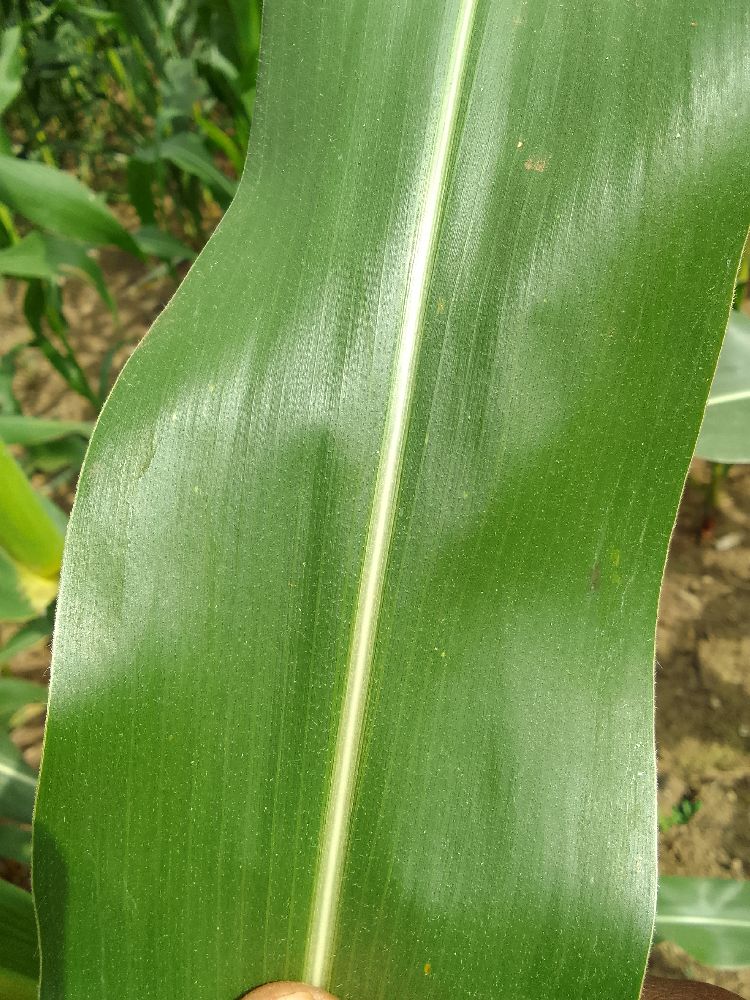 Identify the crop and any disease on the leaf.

maize, healthy
